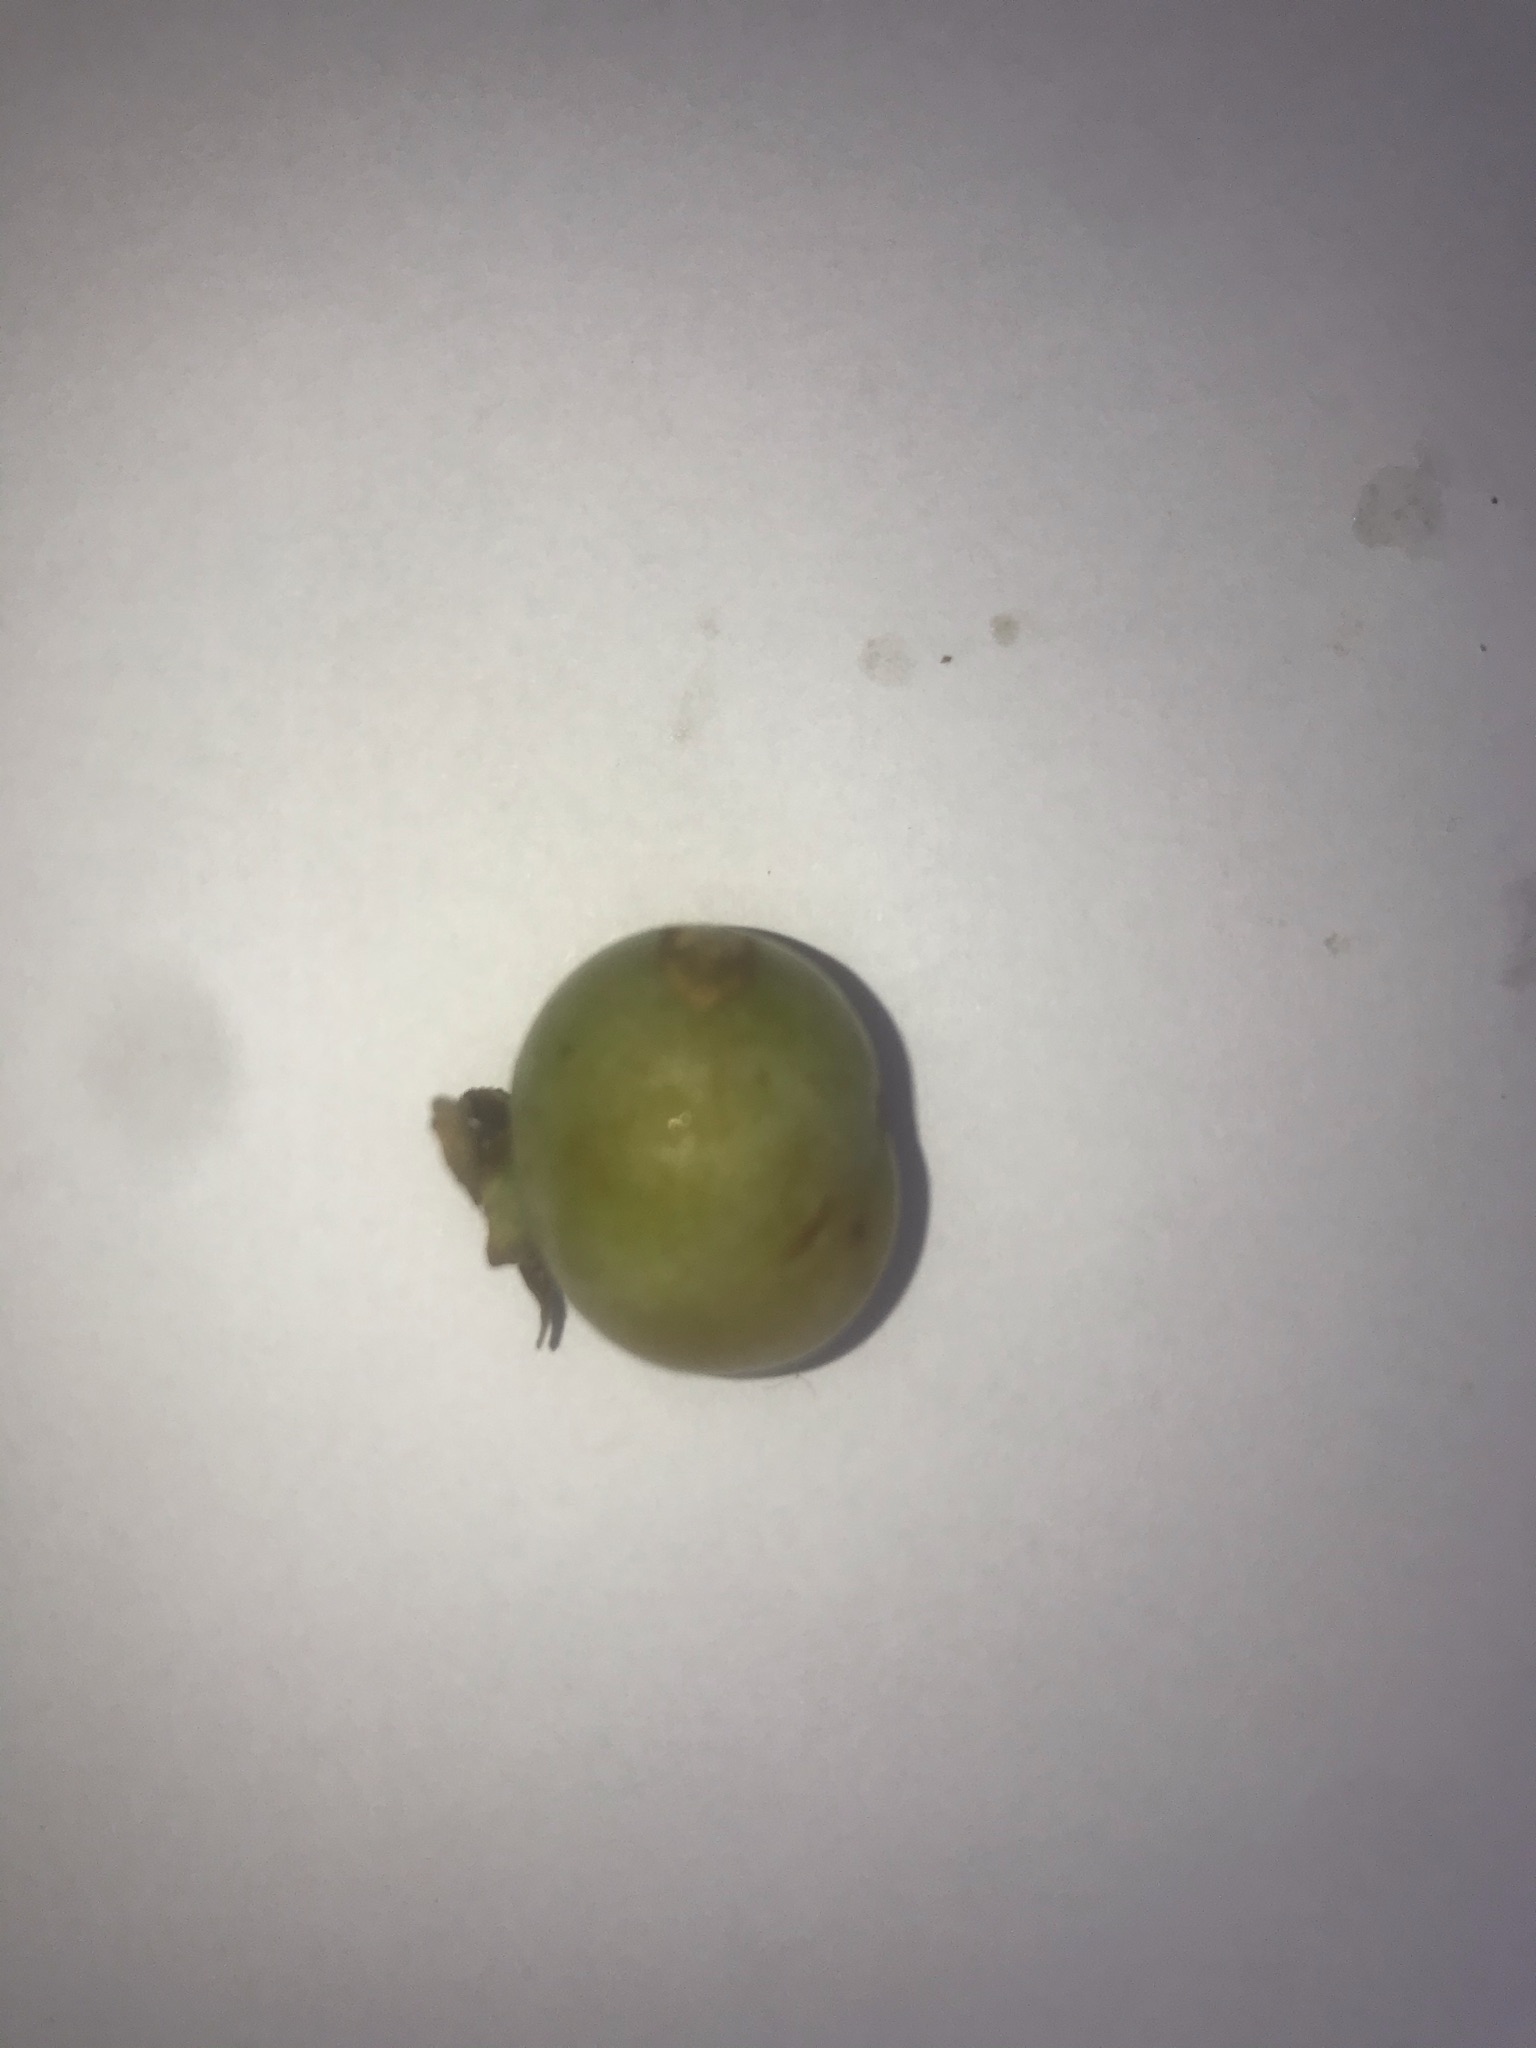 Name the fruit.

gabiroba
